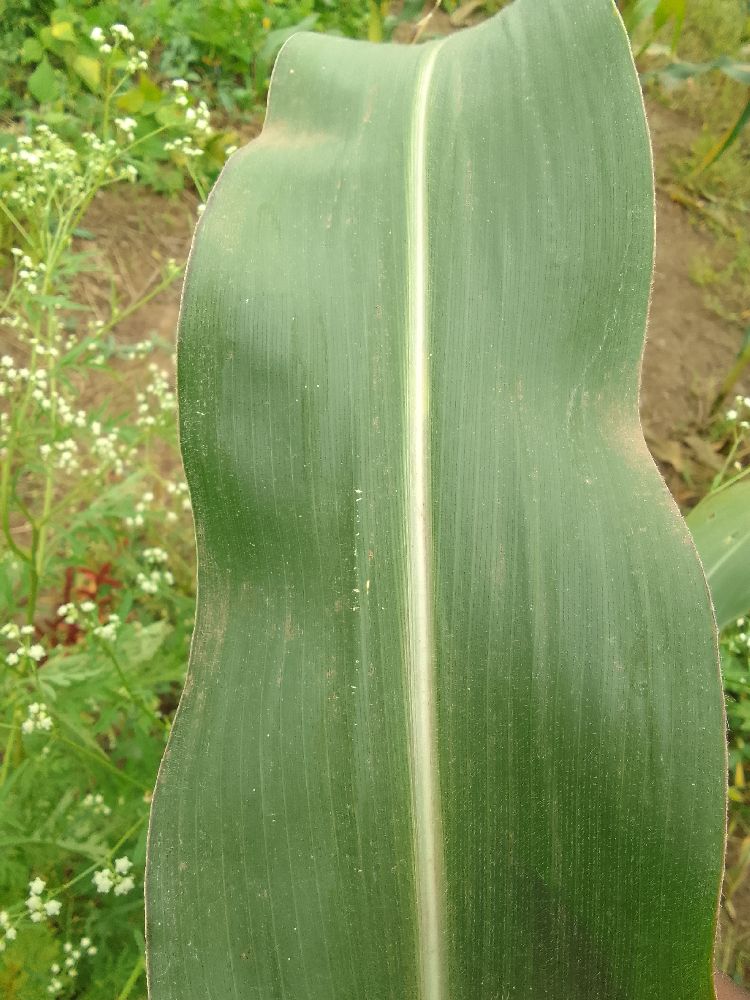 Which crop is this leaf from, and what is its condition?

maize, healthy
